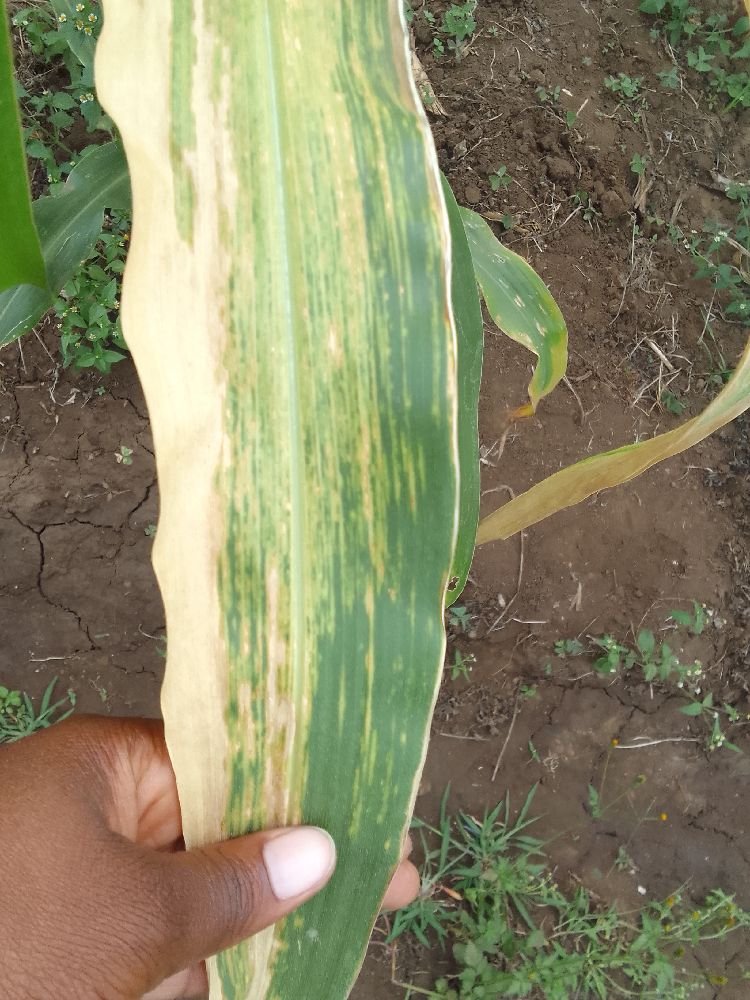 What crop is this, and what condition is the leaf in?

maize, maize lethal necrosis
